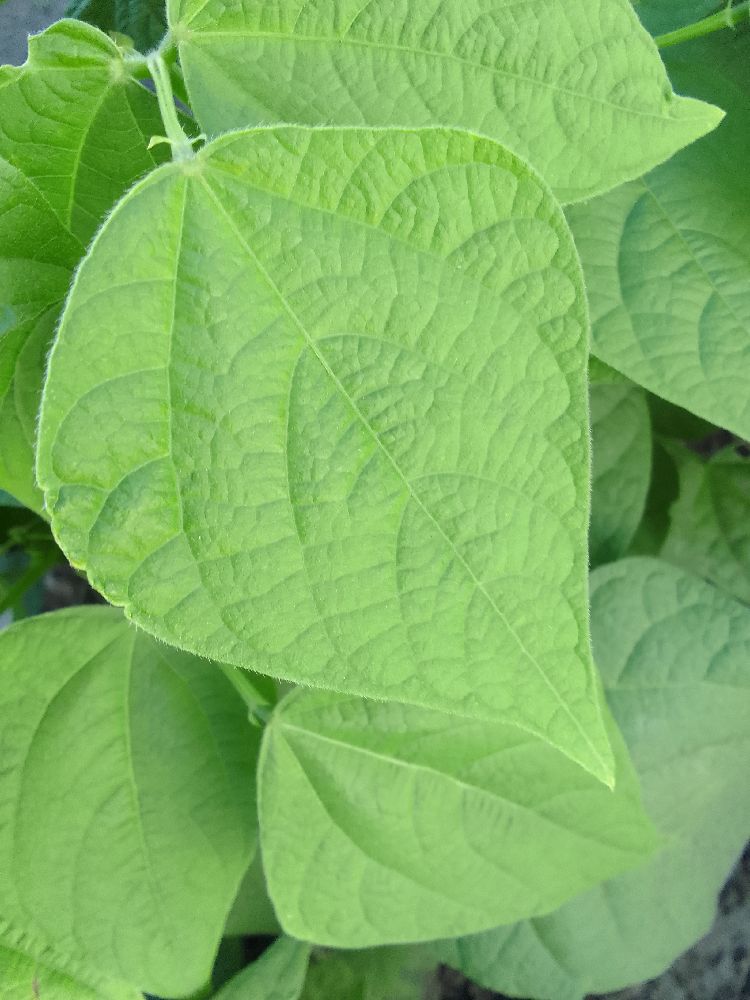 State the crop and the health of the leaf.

common bean, healthy
